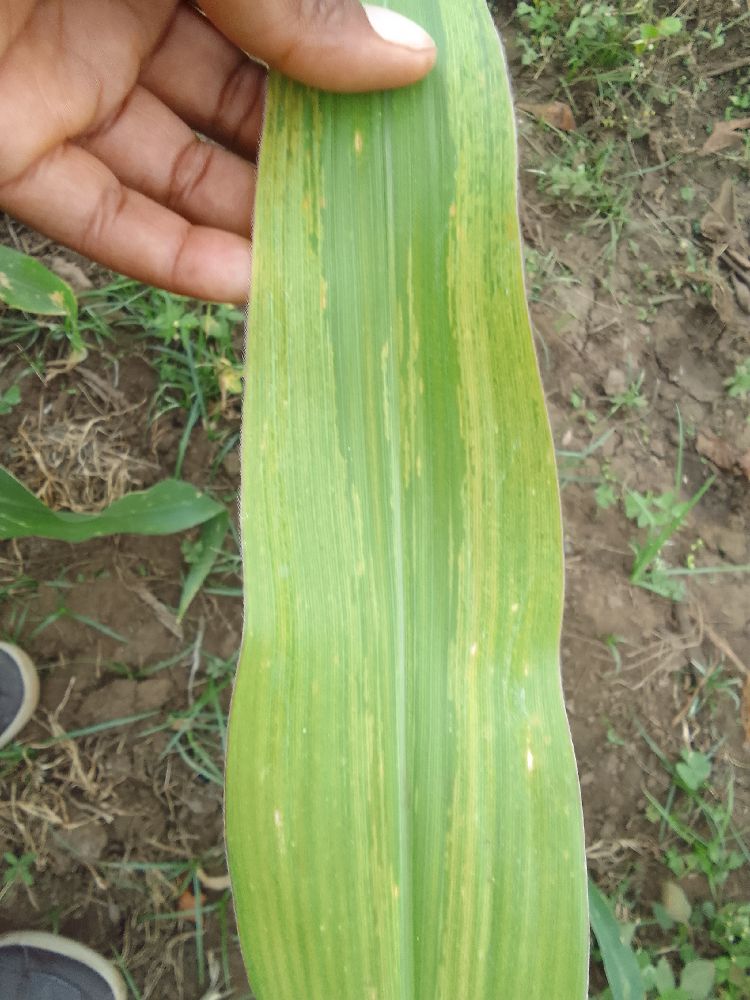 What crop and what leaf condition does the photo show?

maize, maize lethal necrosis
